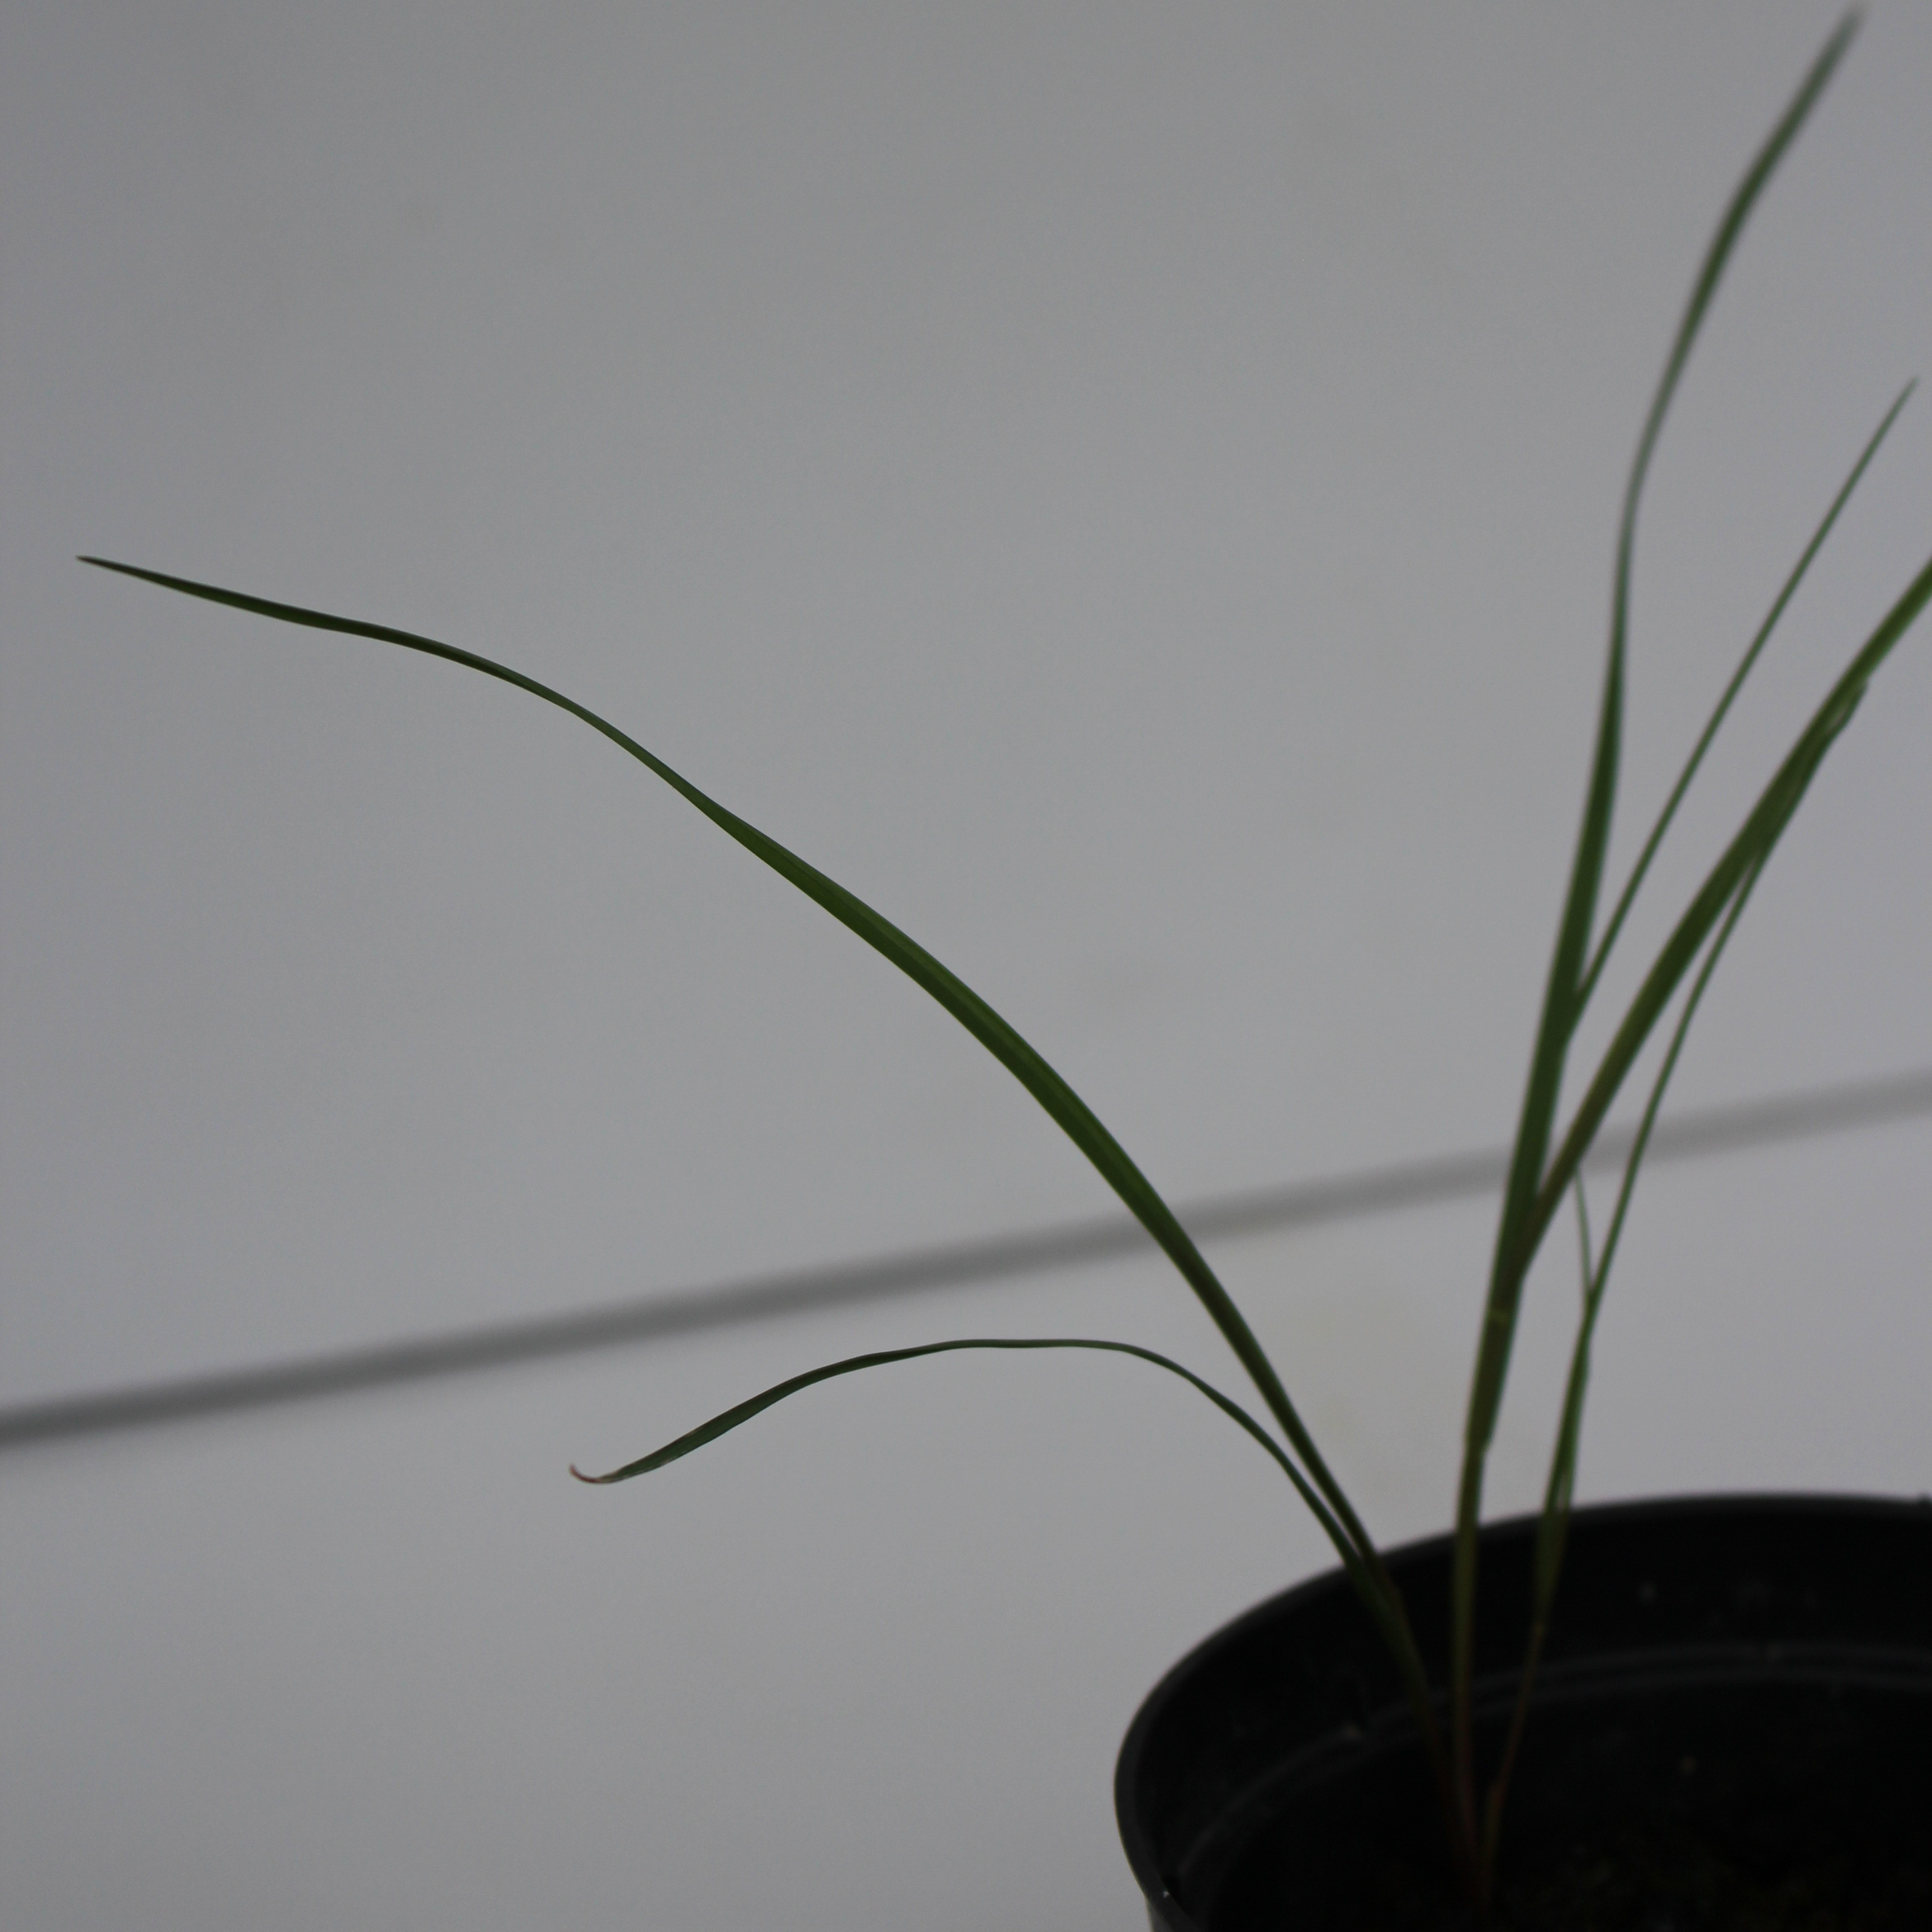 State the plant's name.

Lolium multiflorum
